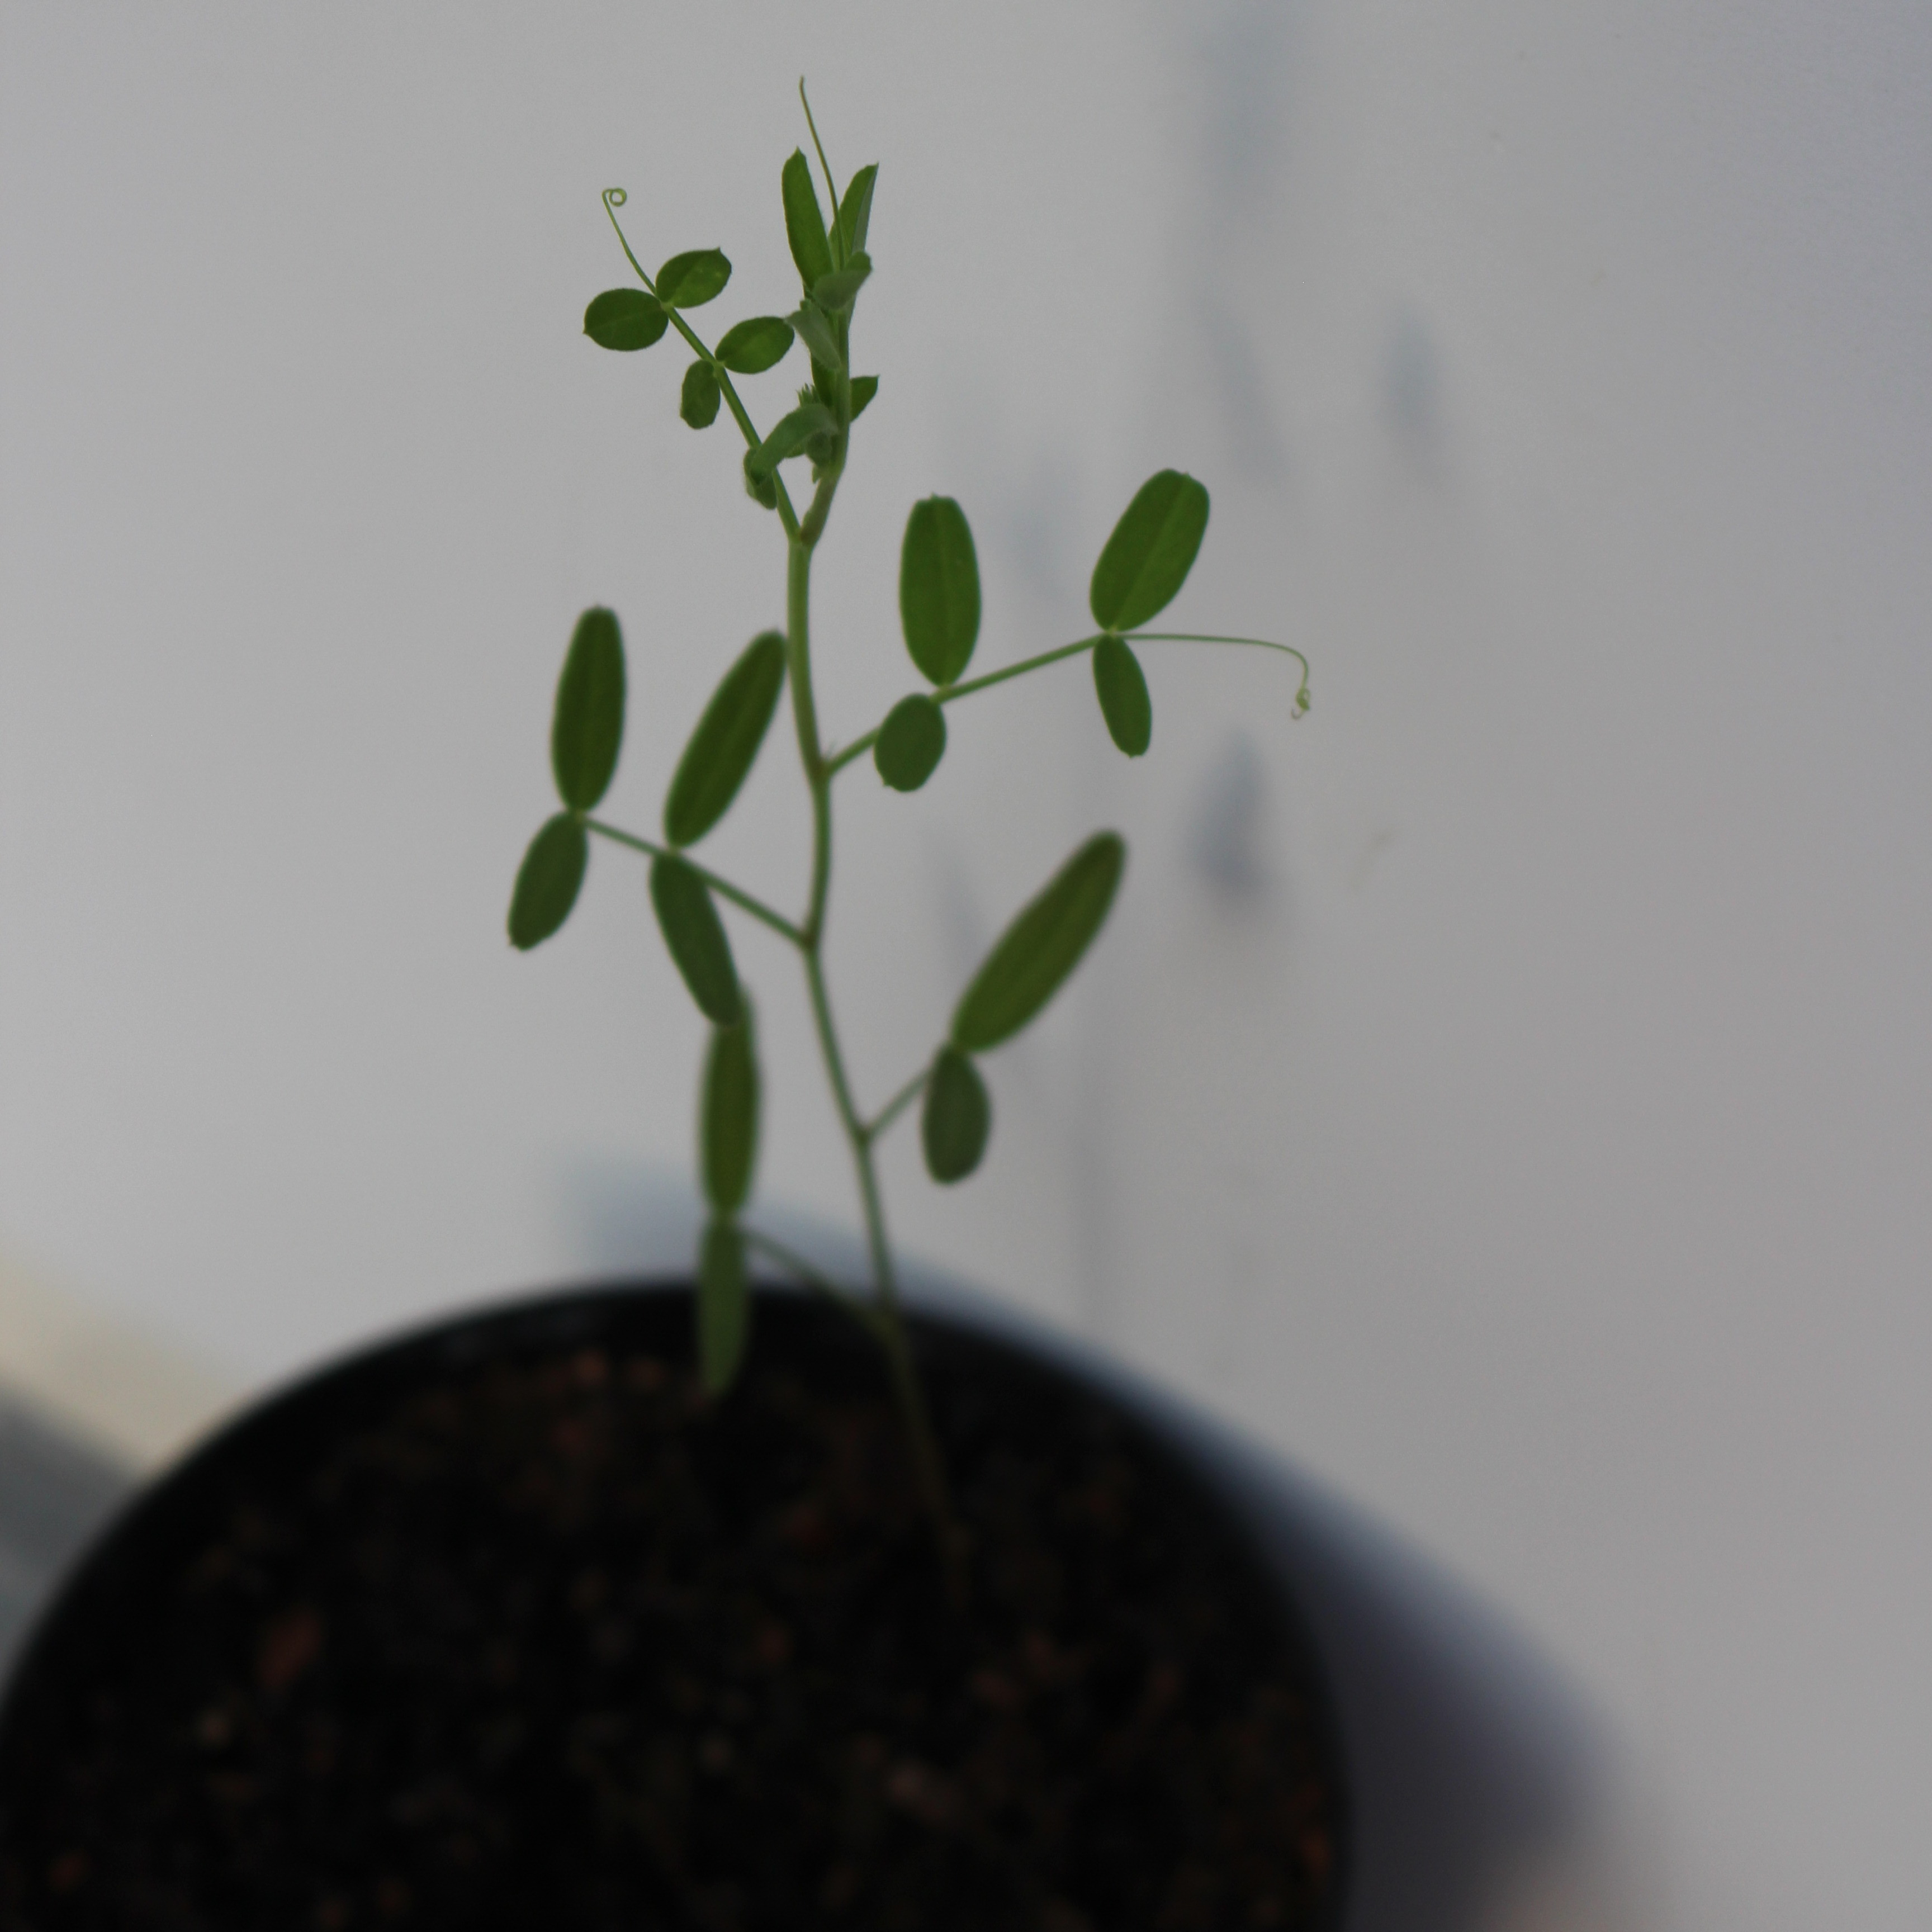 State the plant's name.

Vicia sativa
